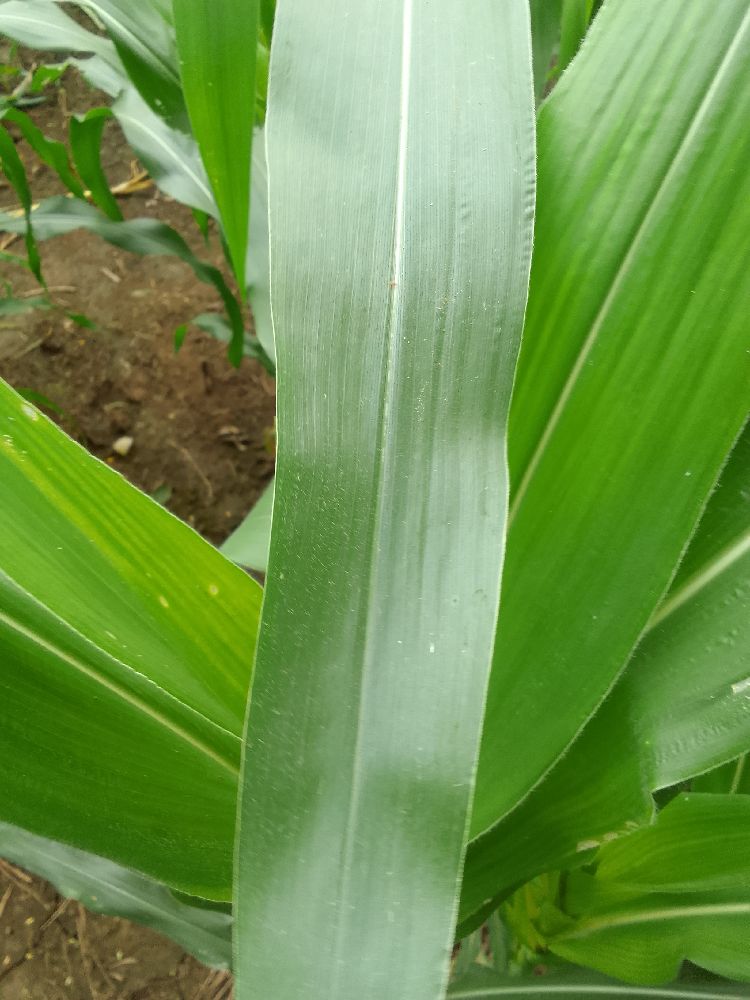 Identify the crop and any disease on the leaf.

maize, healthy
